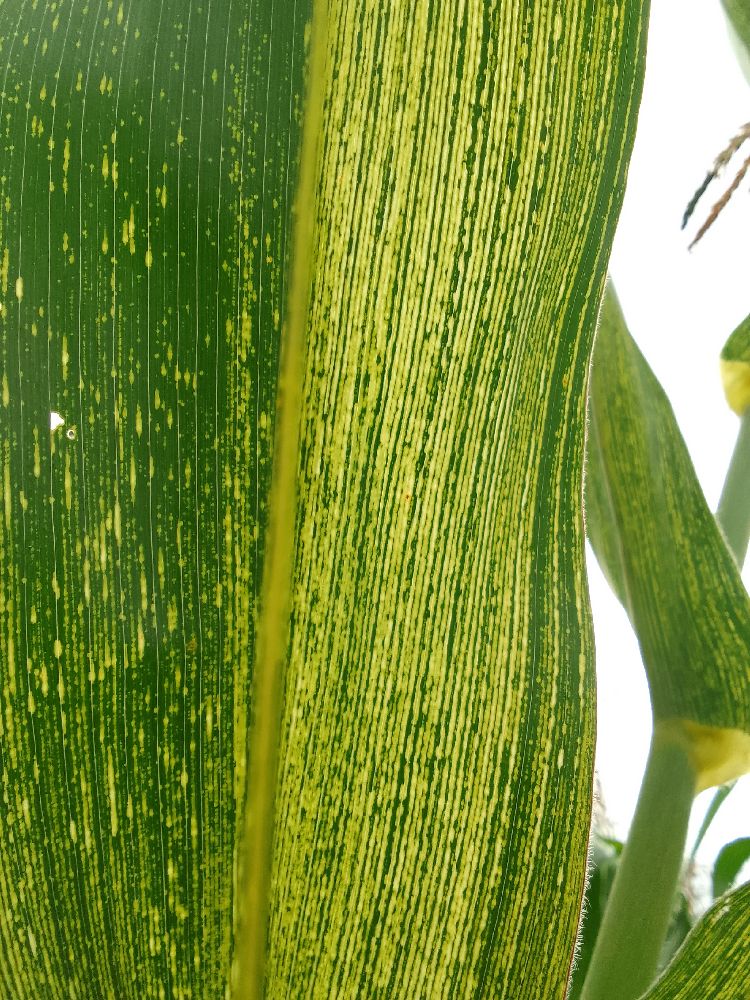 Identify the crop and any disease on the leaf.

maize, maize streak virus
